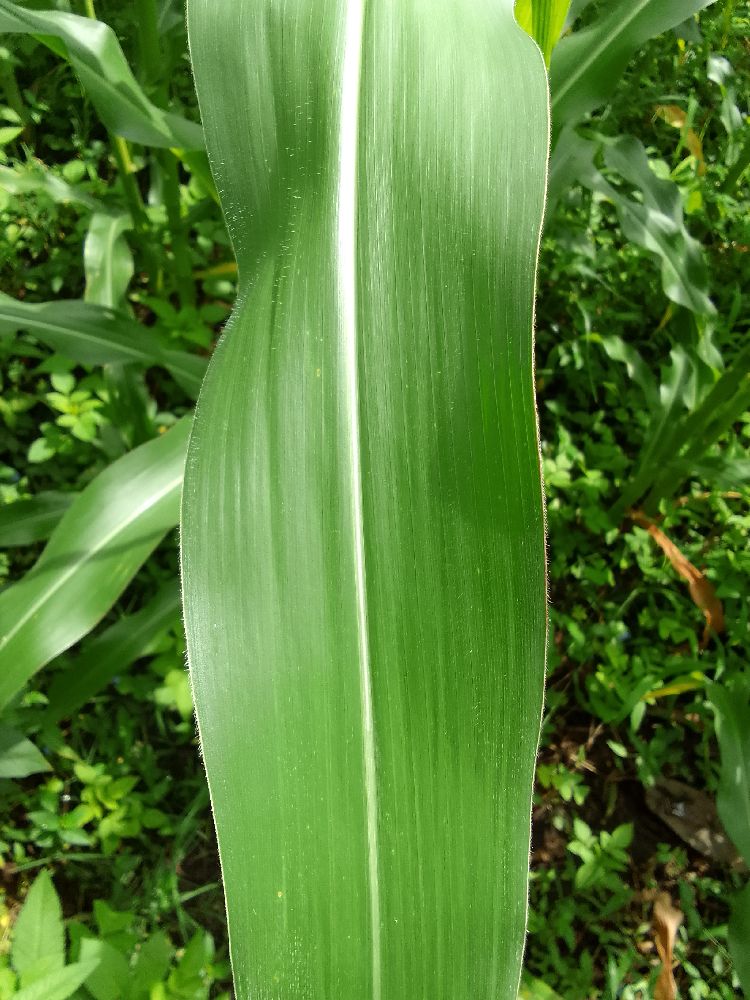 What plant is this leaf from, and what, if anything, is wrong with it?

maize, healthy
